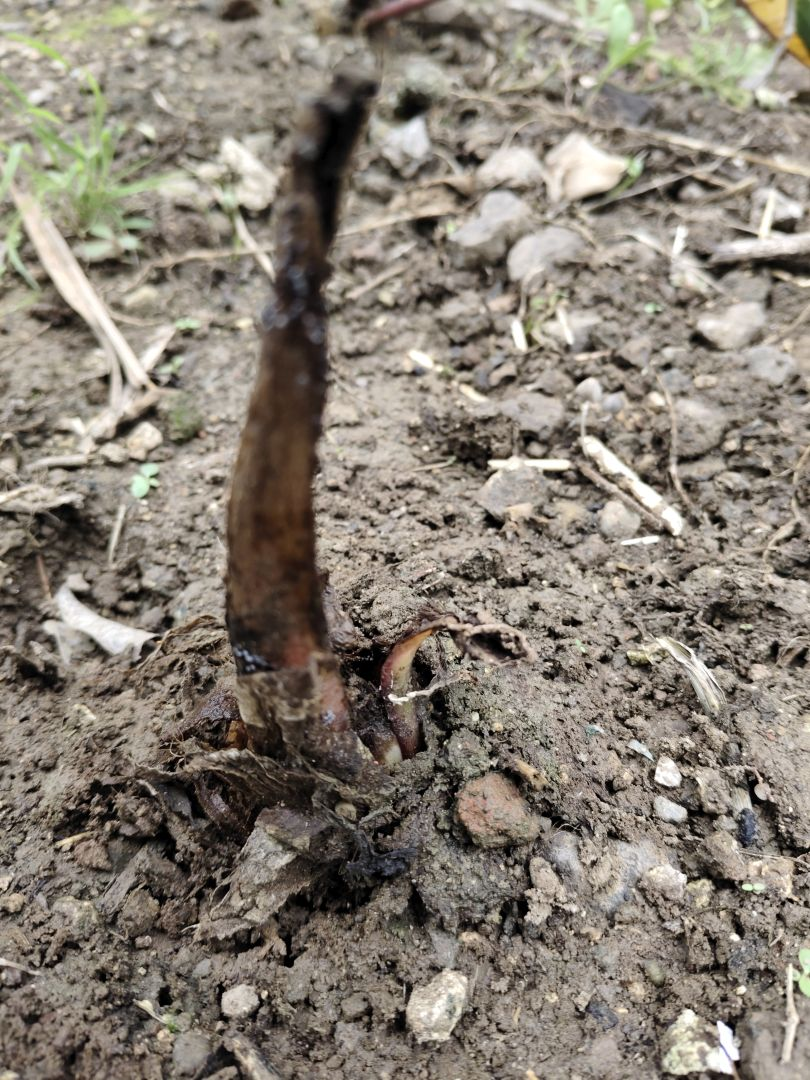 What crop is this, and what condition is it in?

taro, root rot
